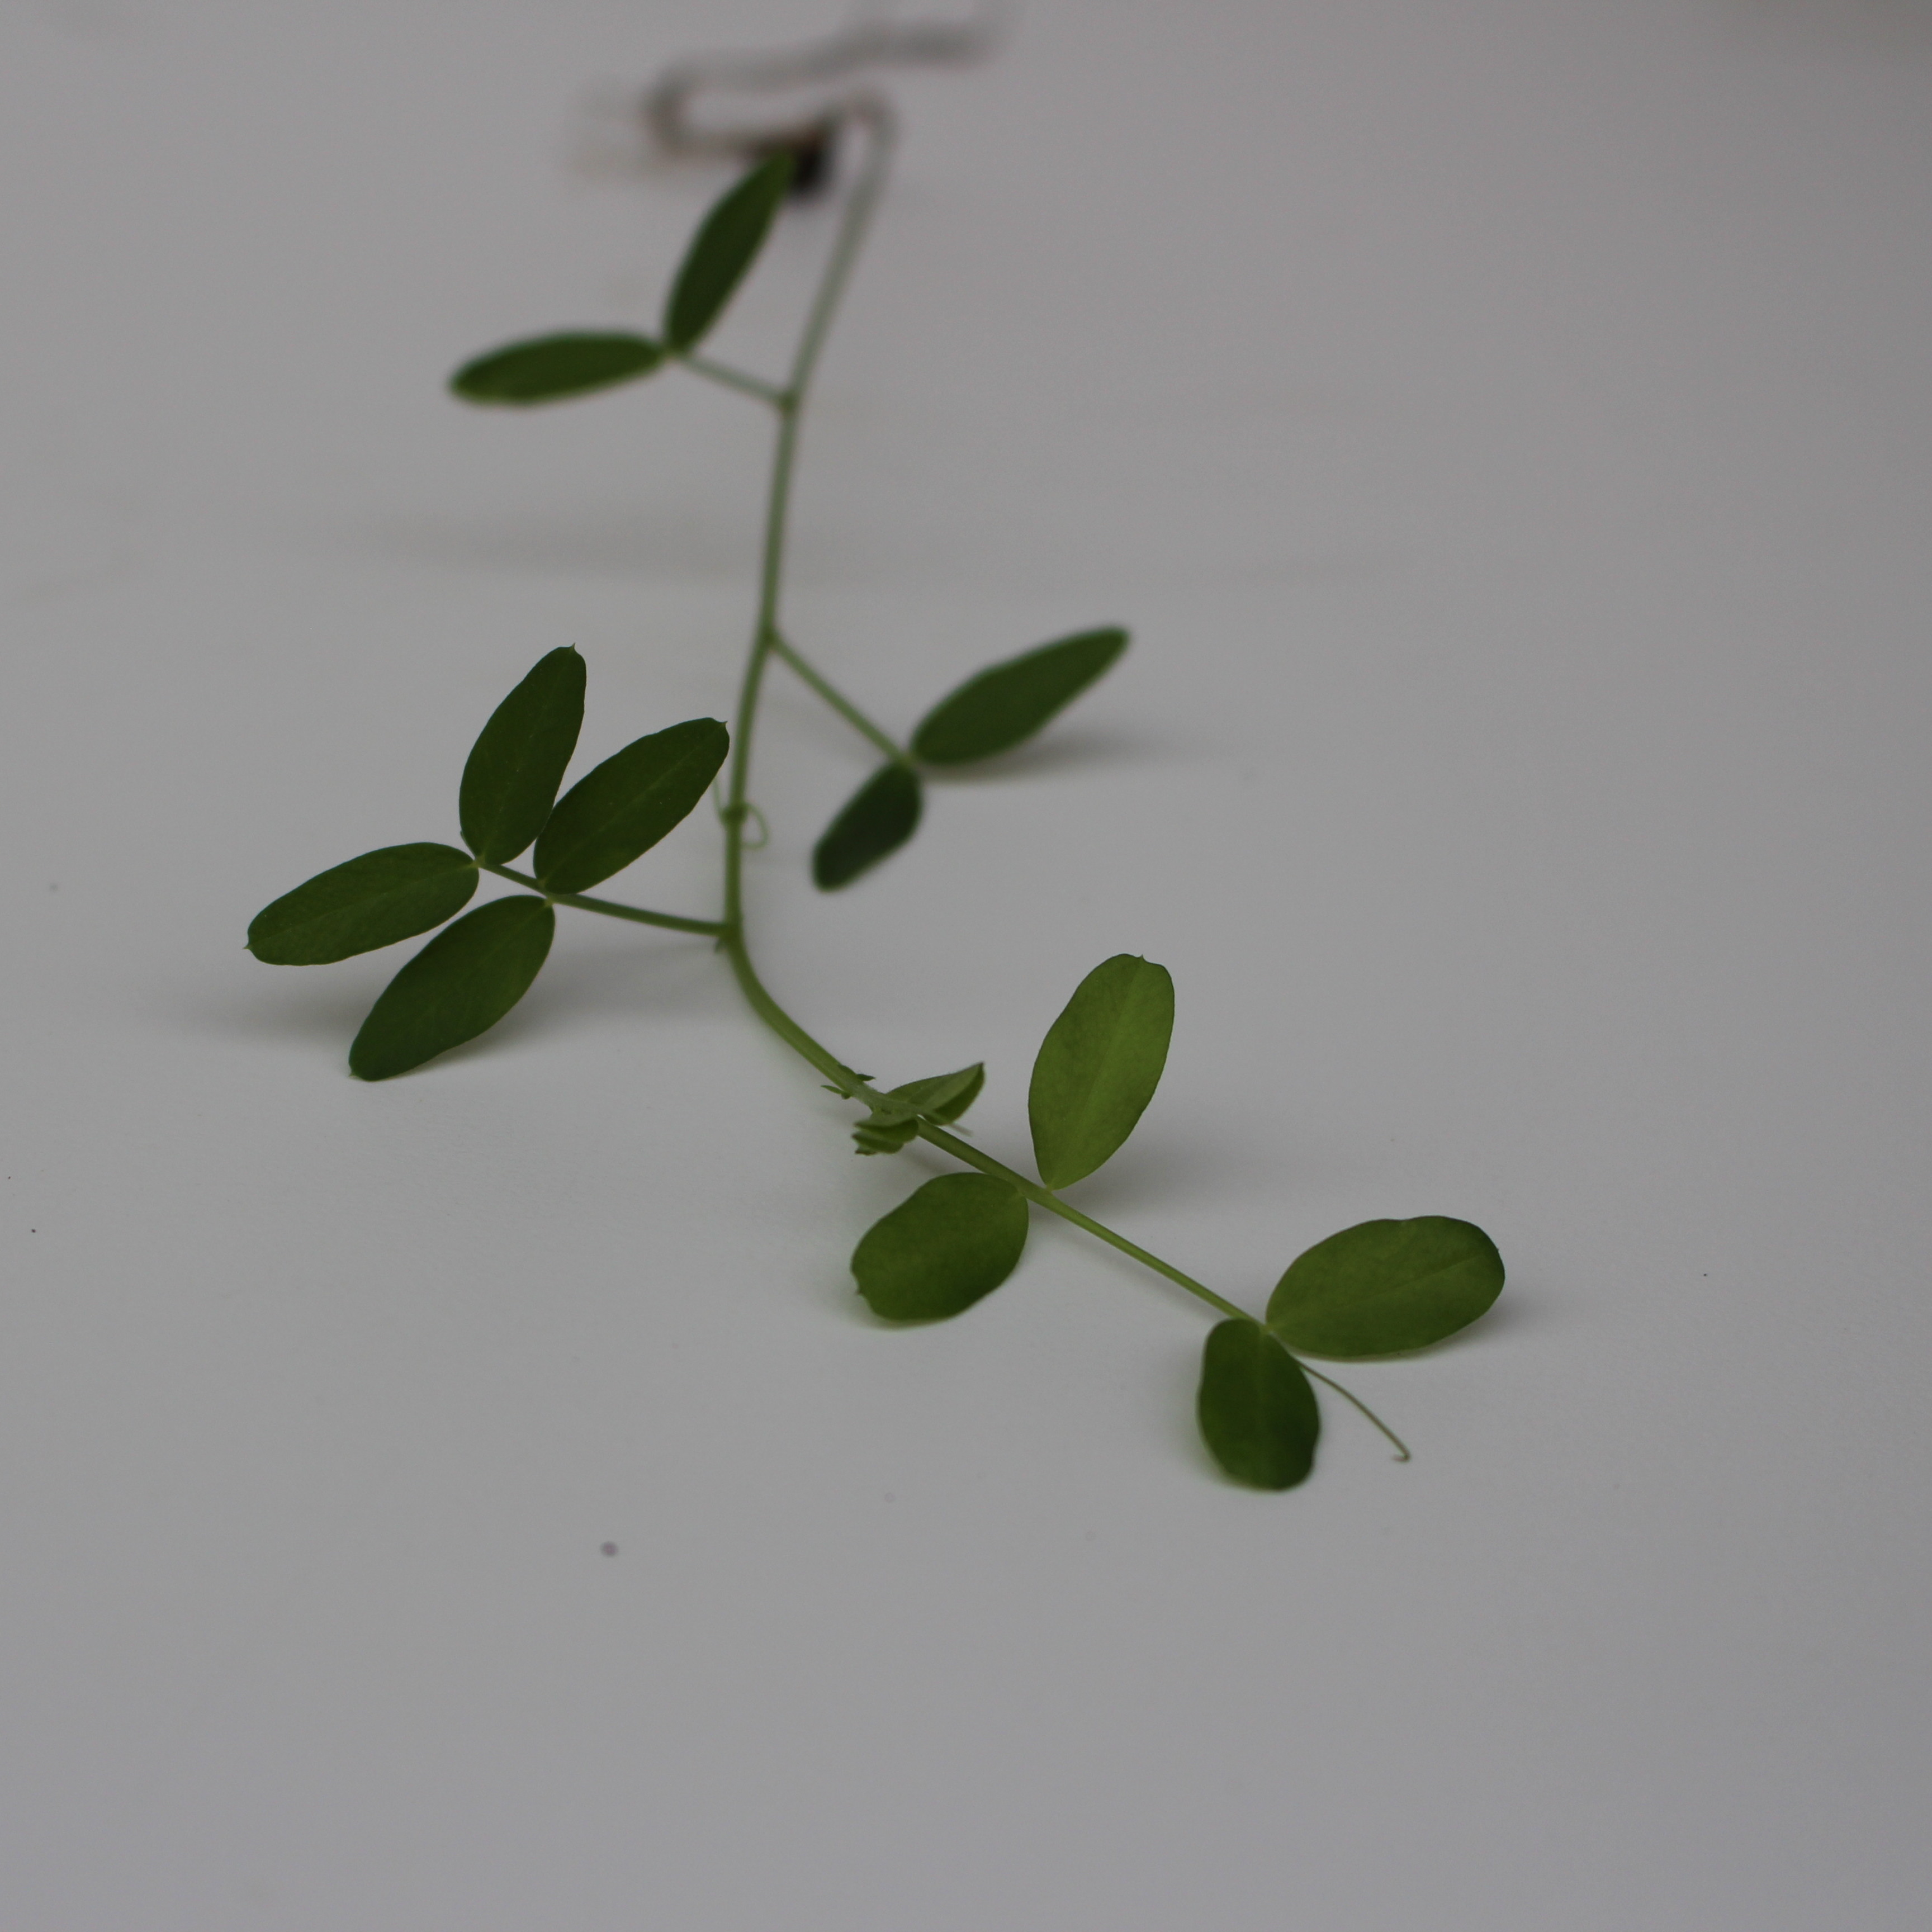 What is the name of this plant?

Vicia sativa
